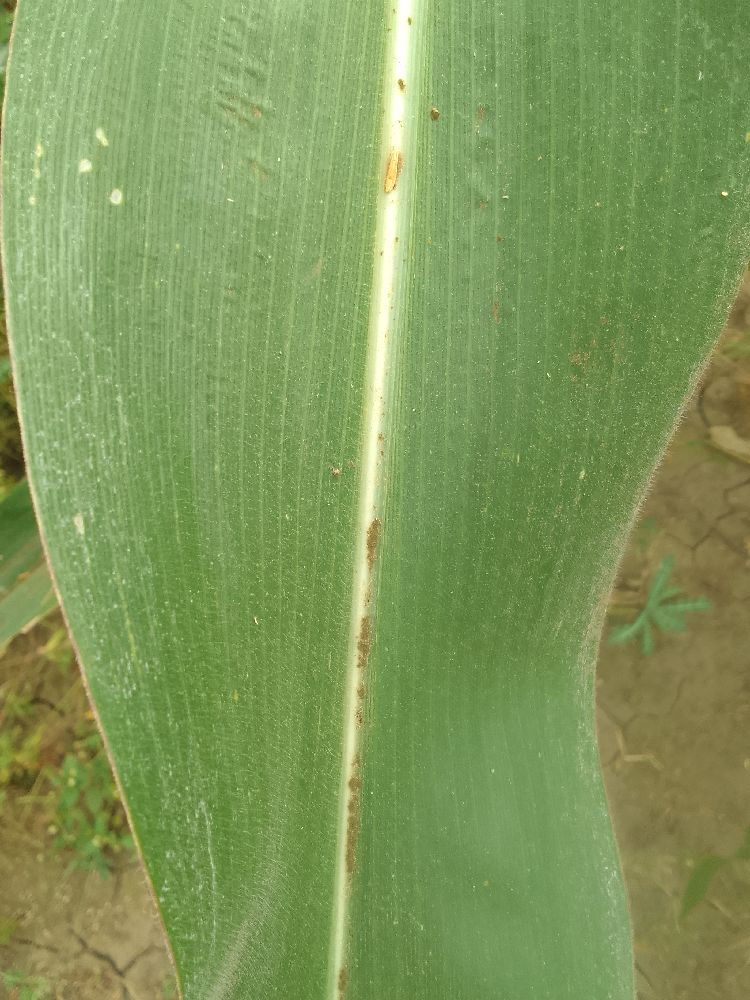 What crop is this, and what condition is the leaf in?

maize, healthy
